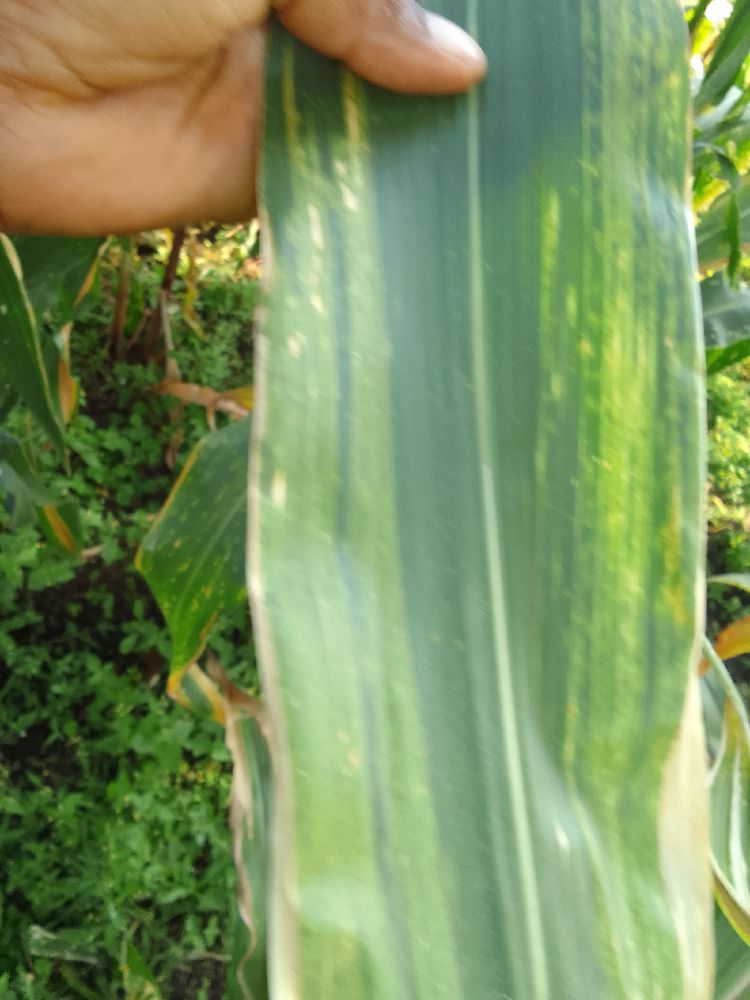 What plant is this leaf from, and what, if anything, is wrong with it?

maize, maize lethal necrosis
